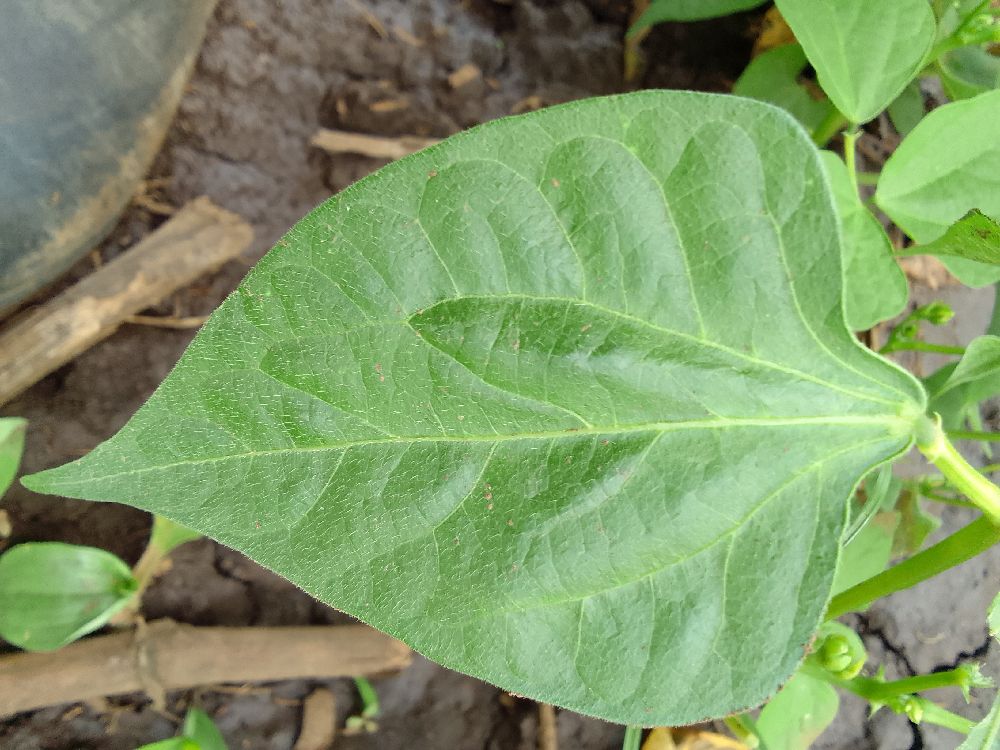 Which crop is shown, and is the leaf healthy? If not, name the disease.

common bean, healthy
